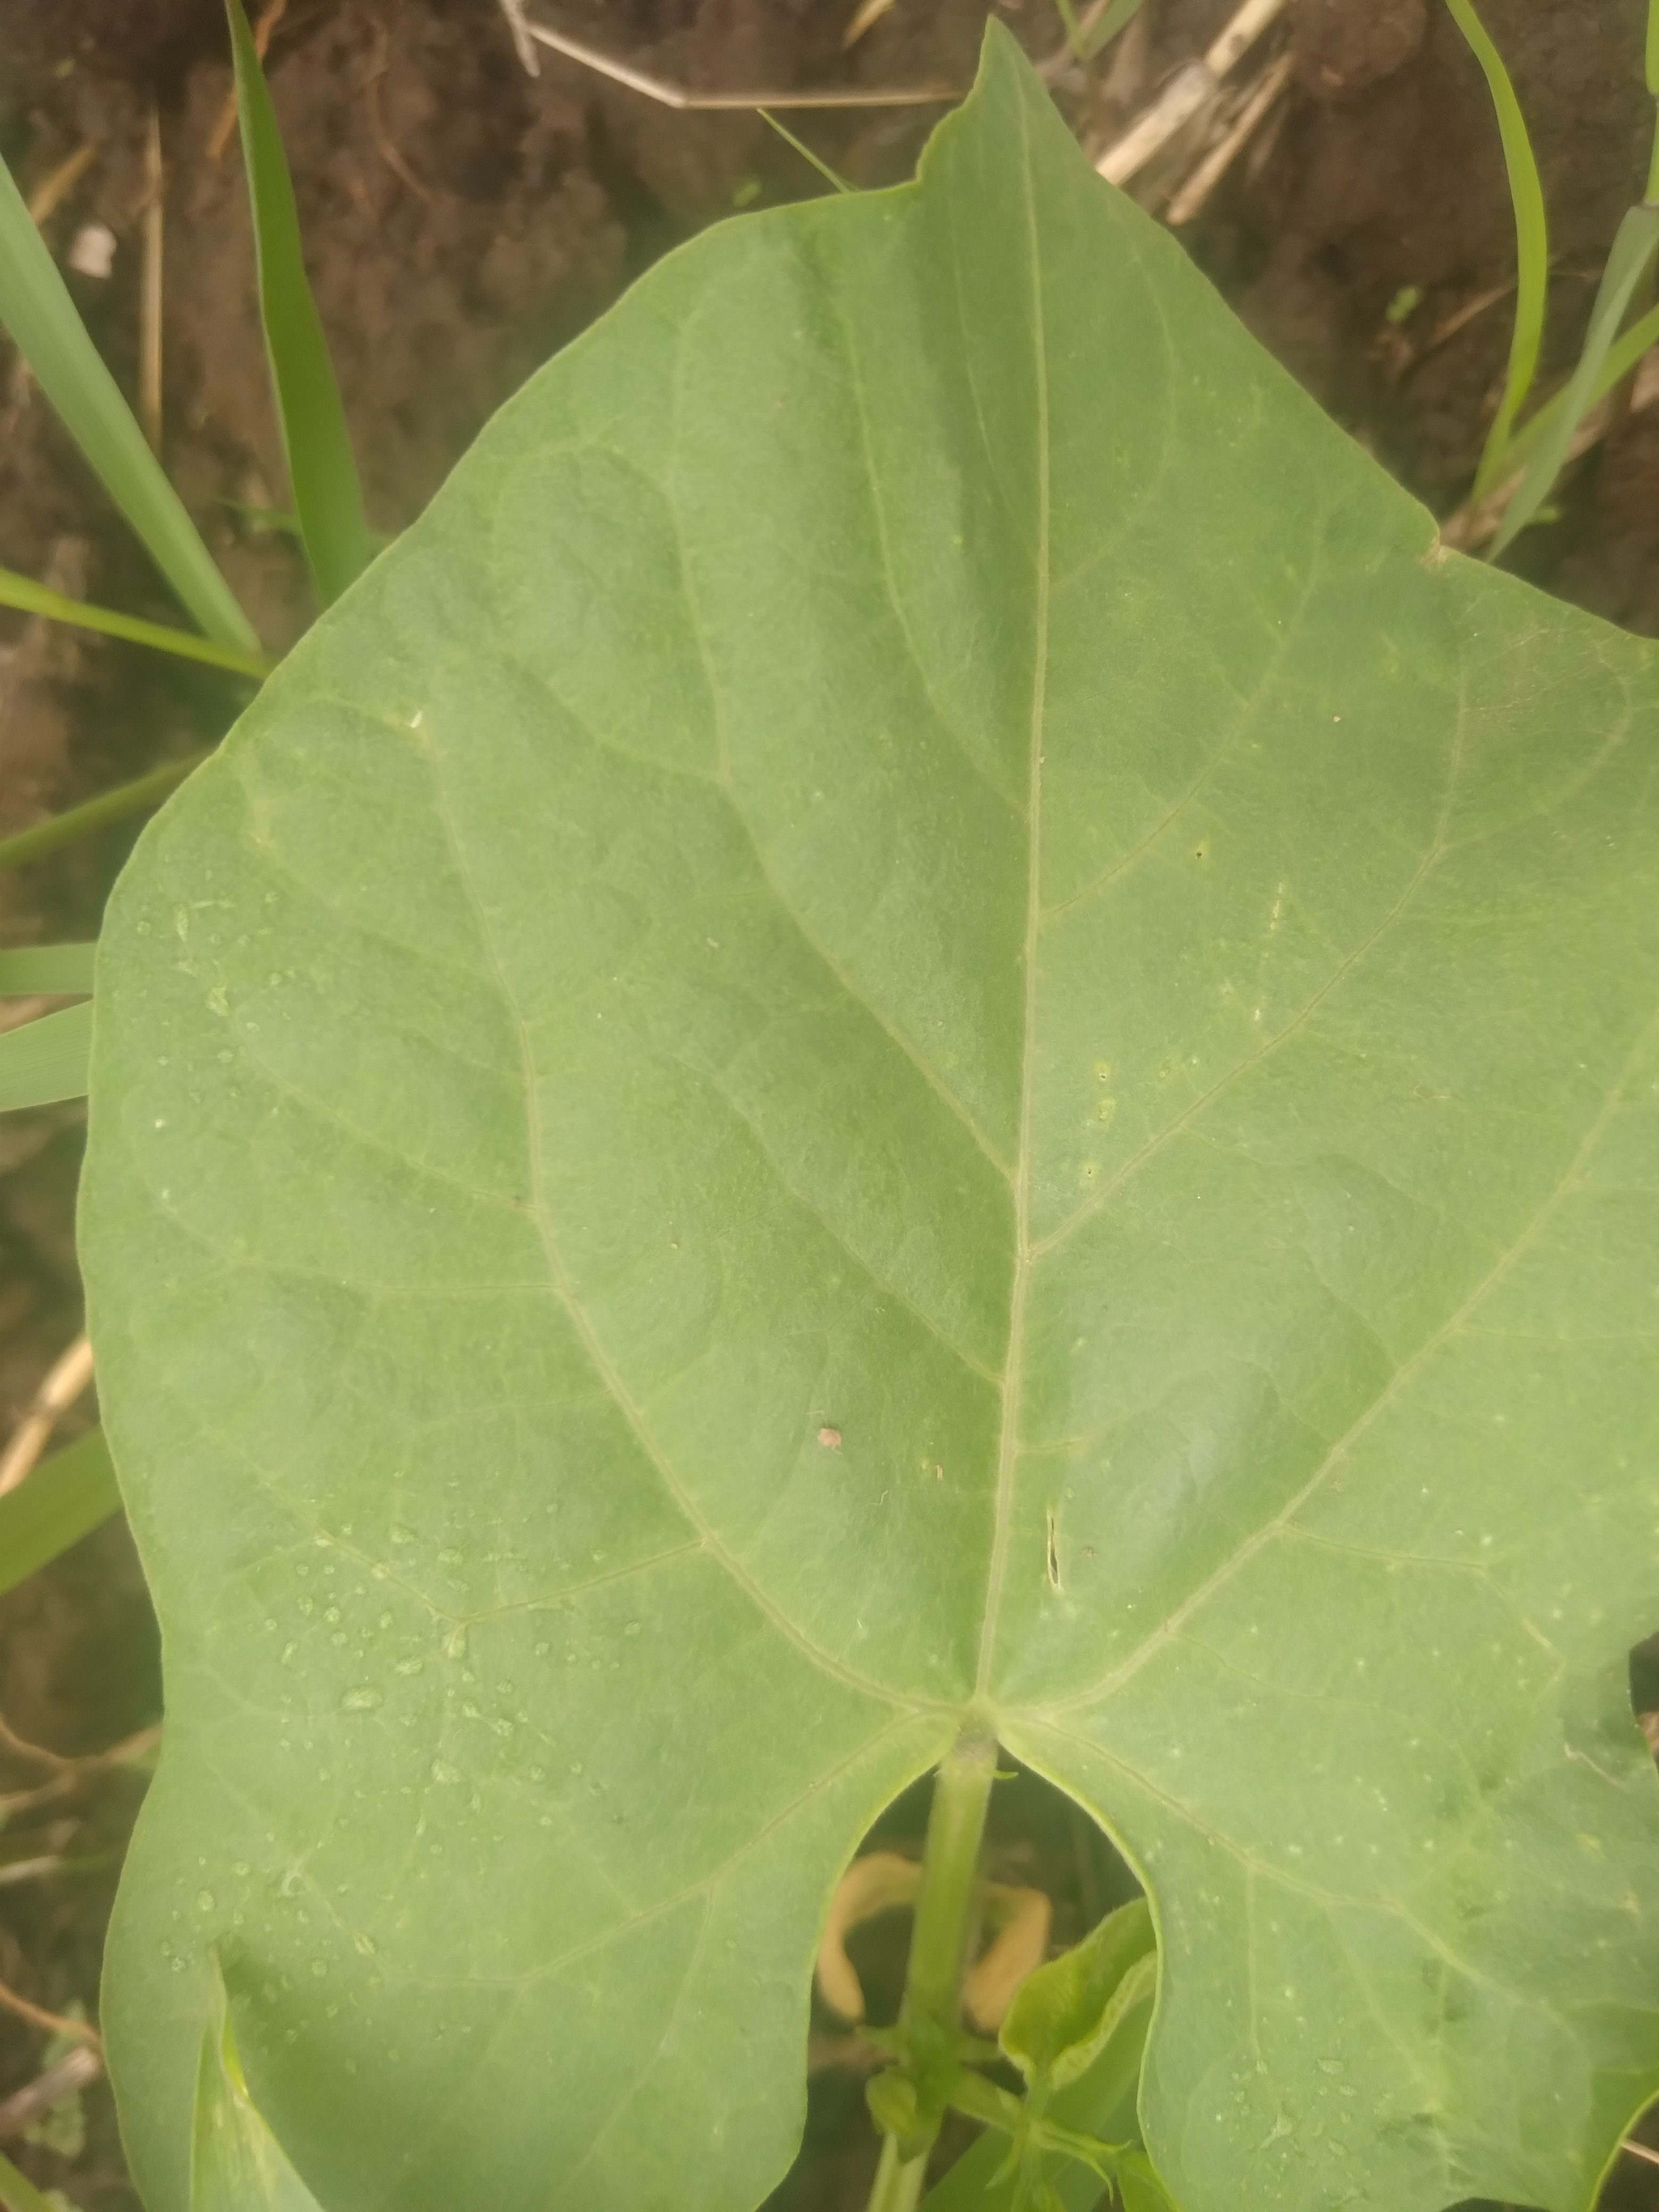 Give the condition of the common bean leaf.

healthy
